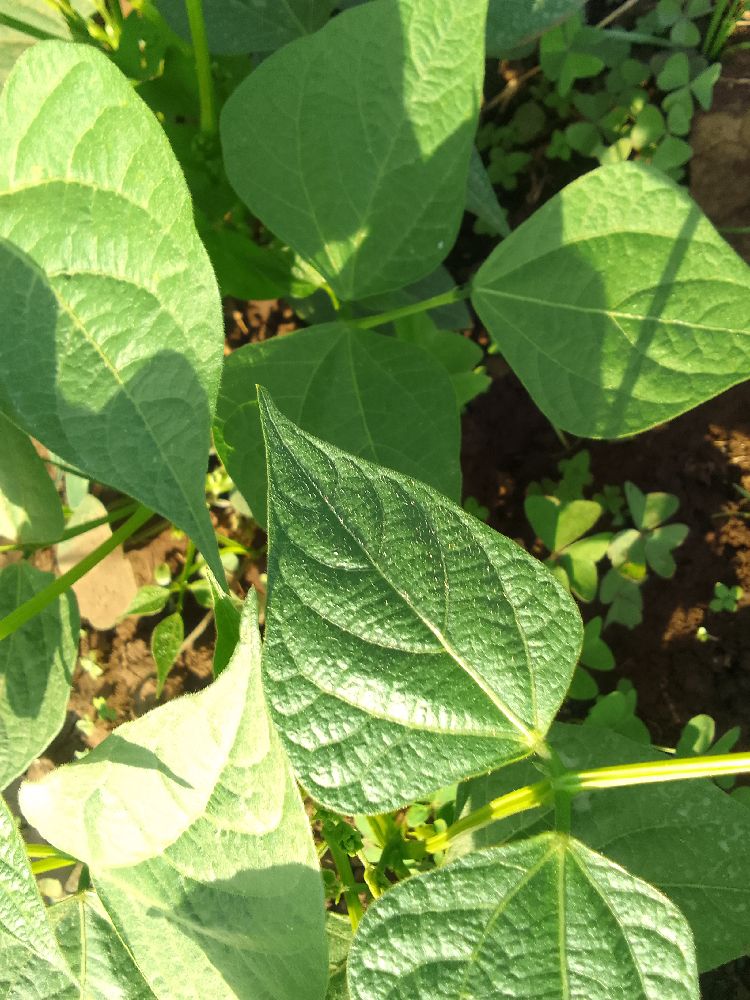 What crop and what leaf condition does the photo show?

common bean, healthy
